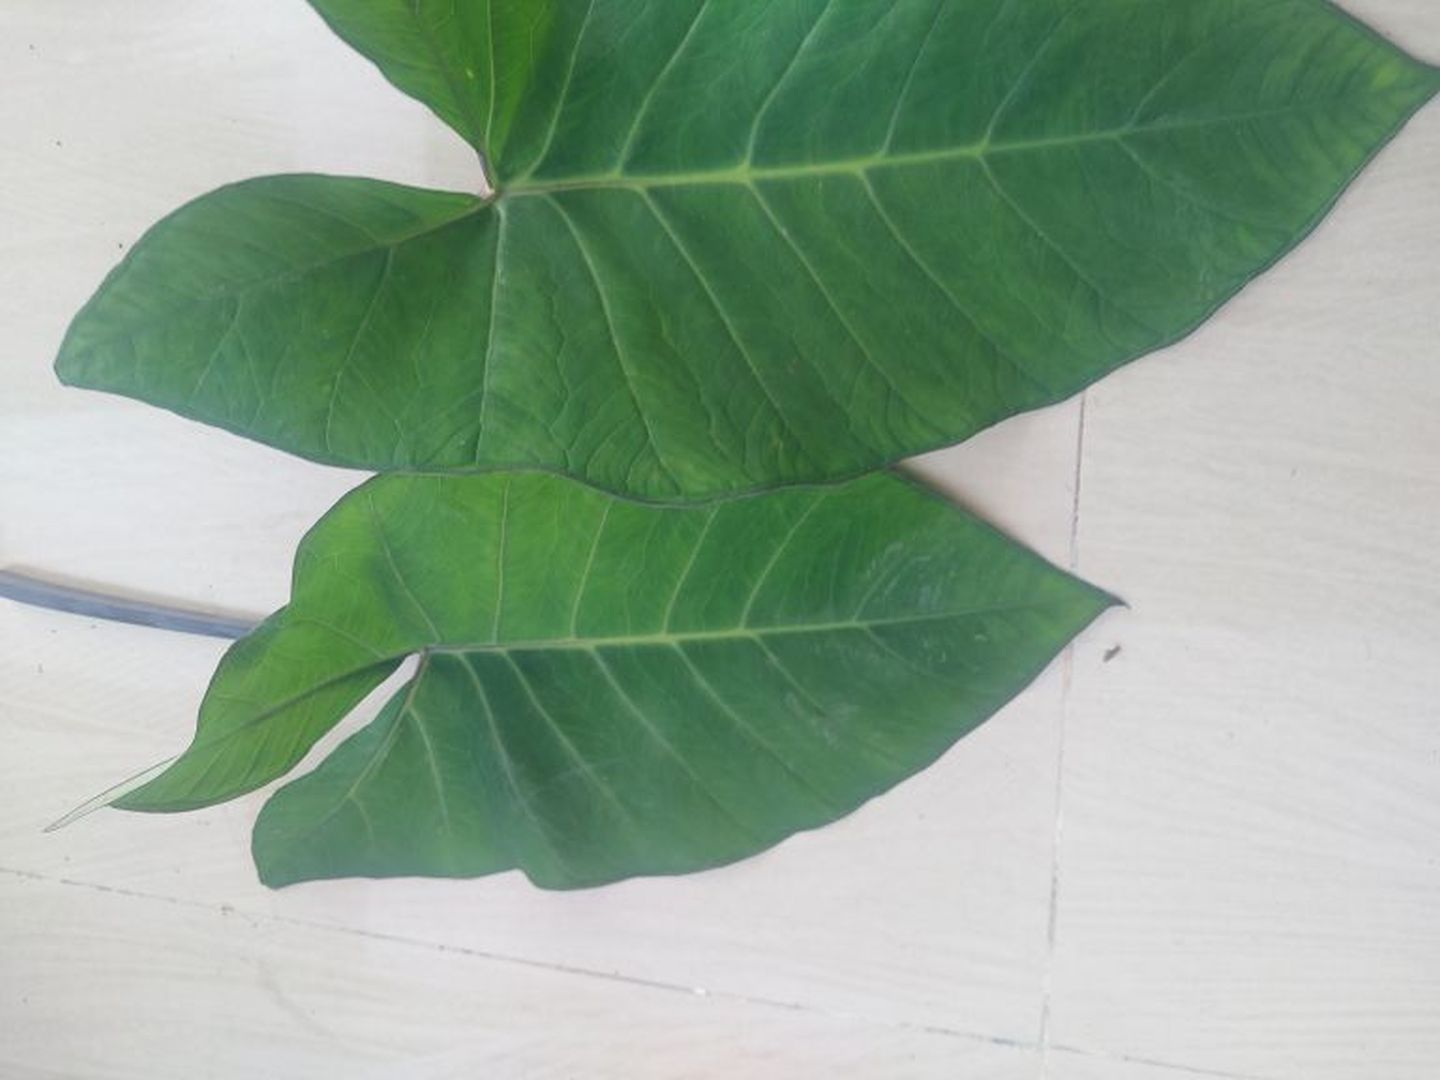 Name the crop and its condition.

taro, healthy
